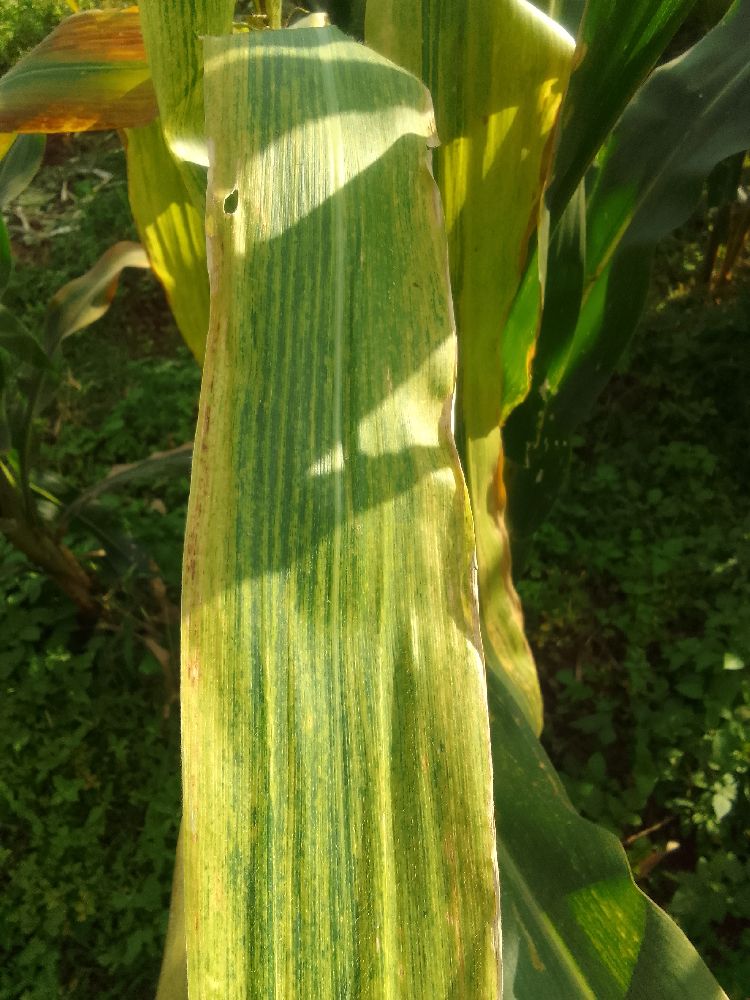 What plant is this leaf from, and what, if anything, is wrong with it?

maize, maize lethal necrosis
